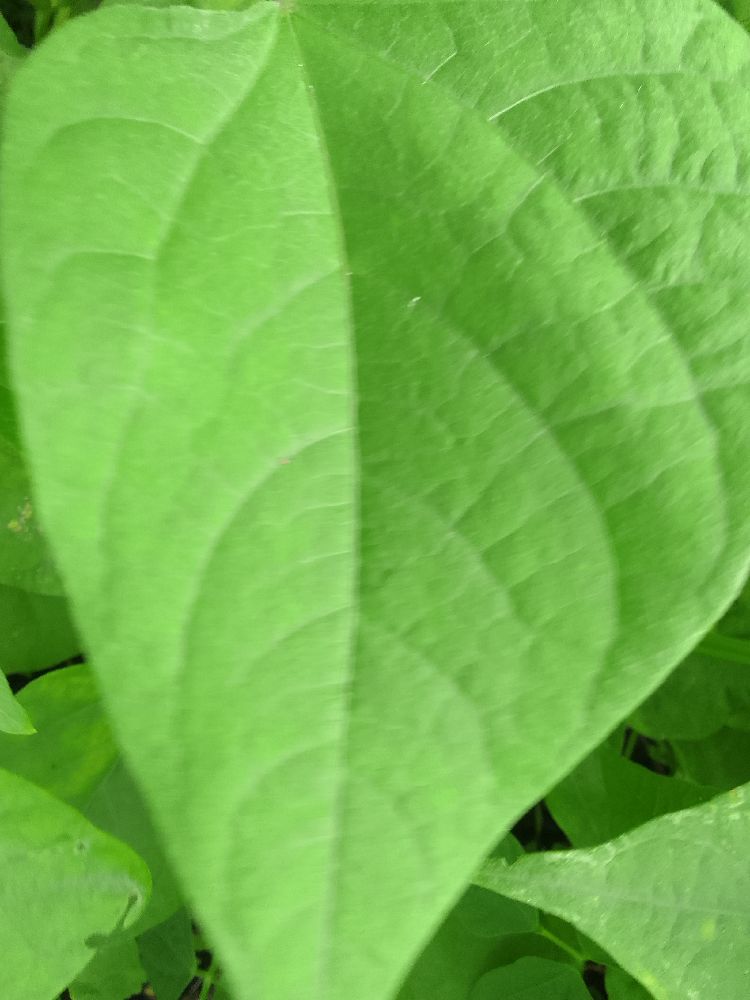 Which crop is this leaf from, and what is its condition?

common bean, healthy
